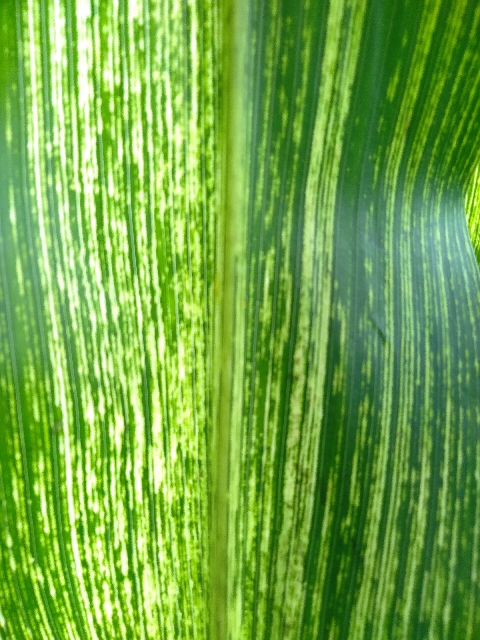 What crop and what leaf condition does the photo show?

maize, maize streak virus
